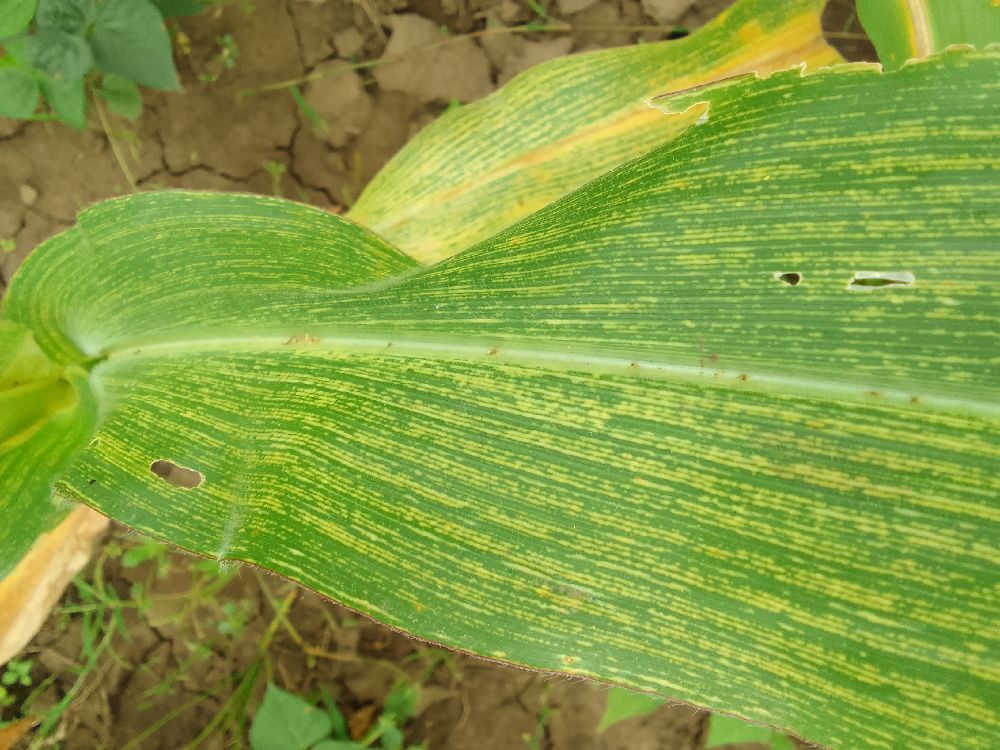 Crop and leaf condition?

maize, maize streak virus
